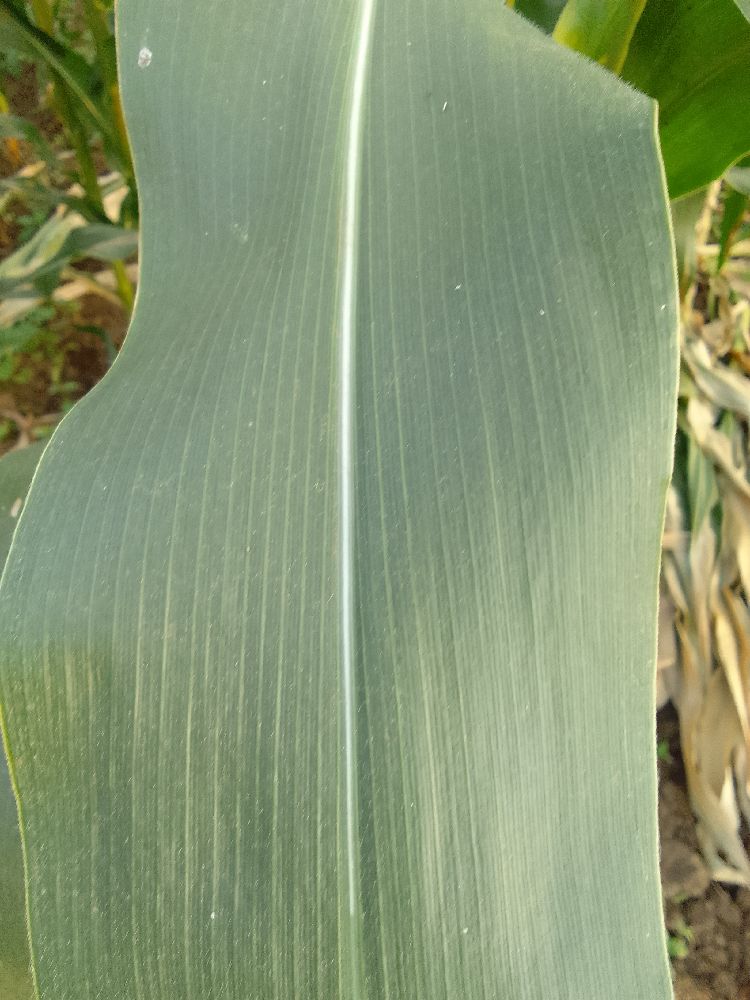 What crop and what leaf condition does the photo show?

maize, healthy
